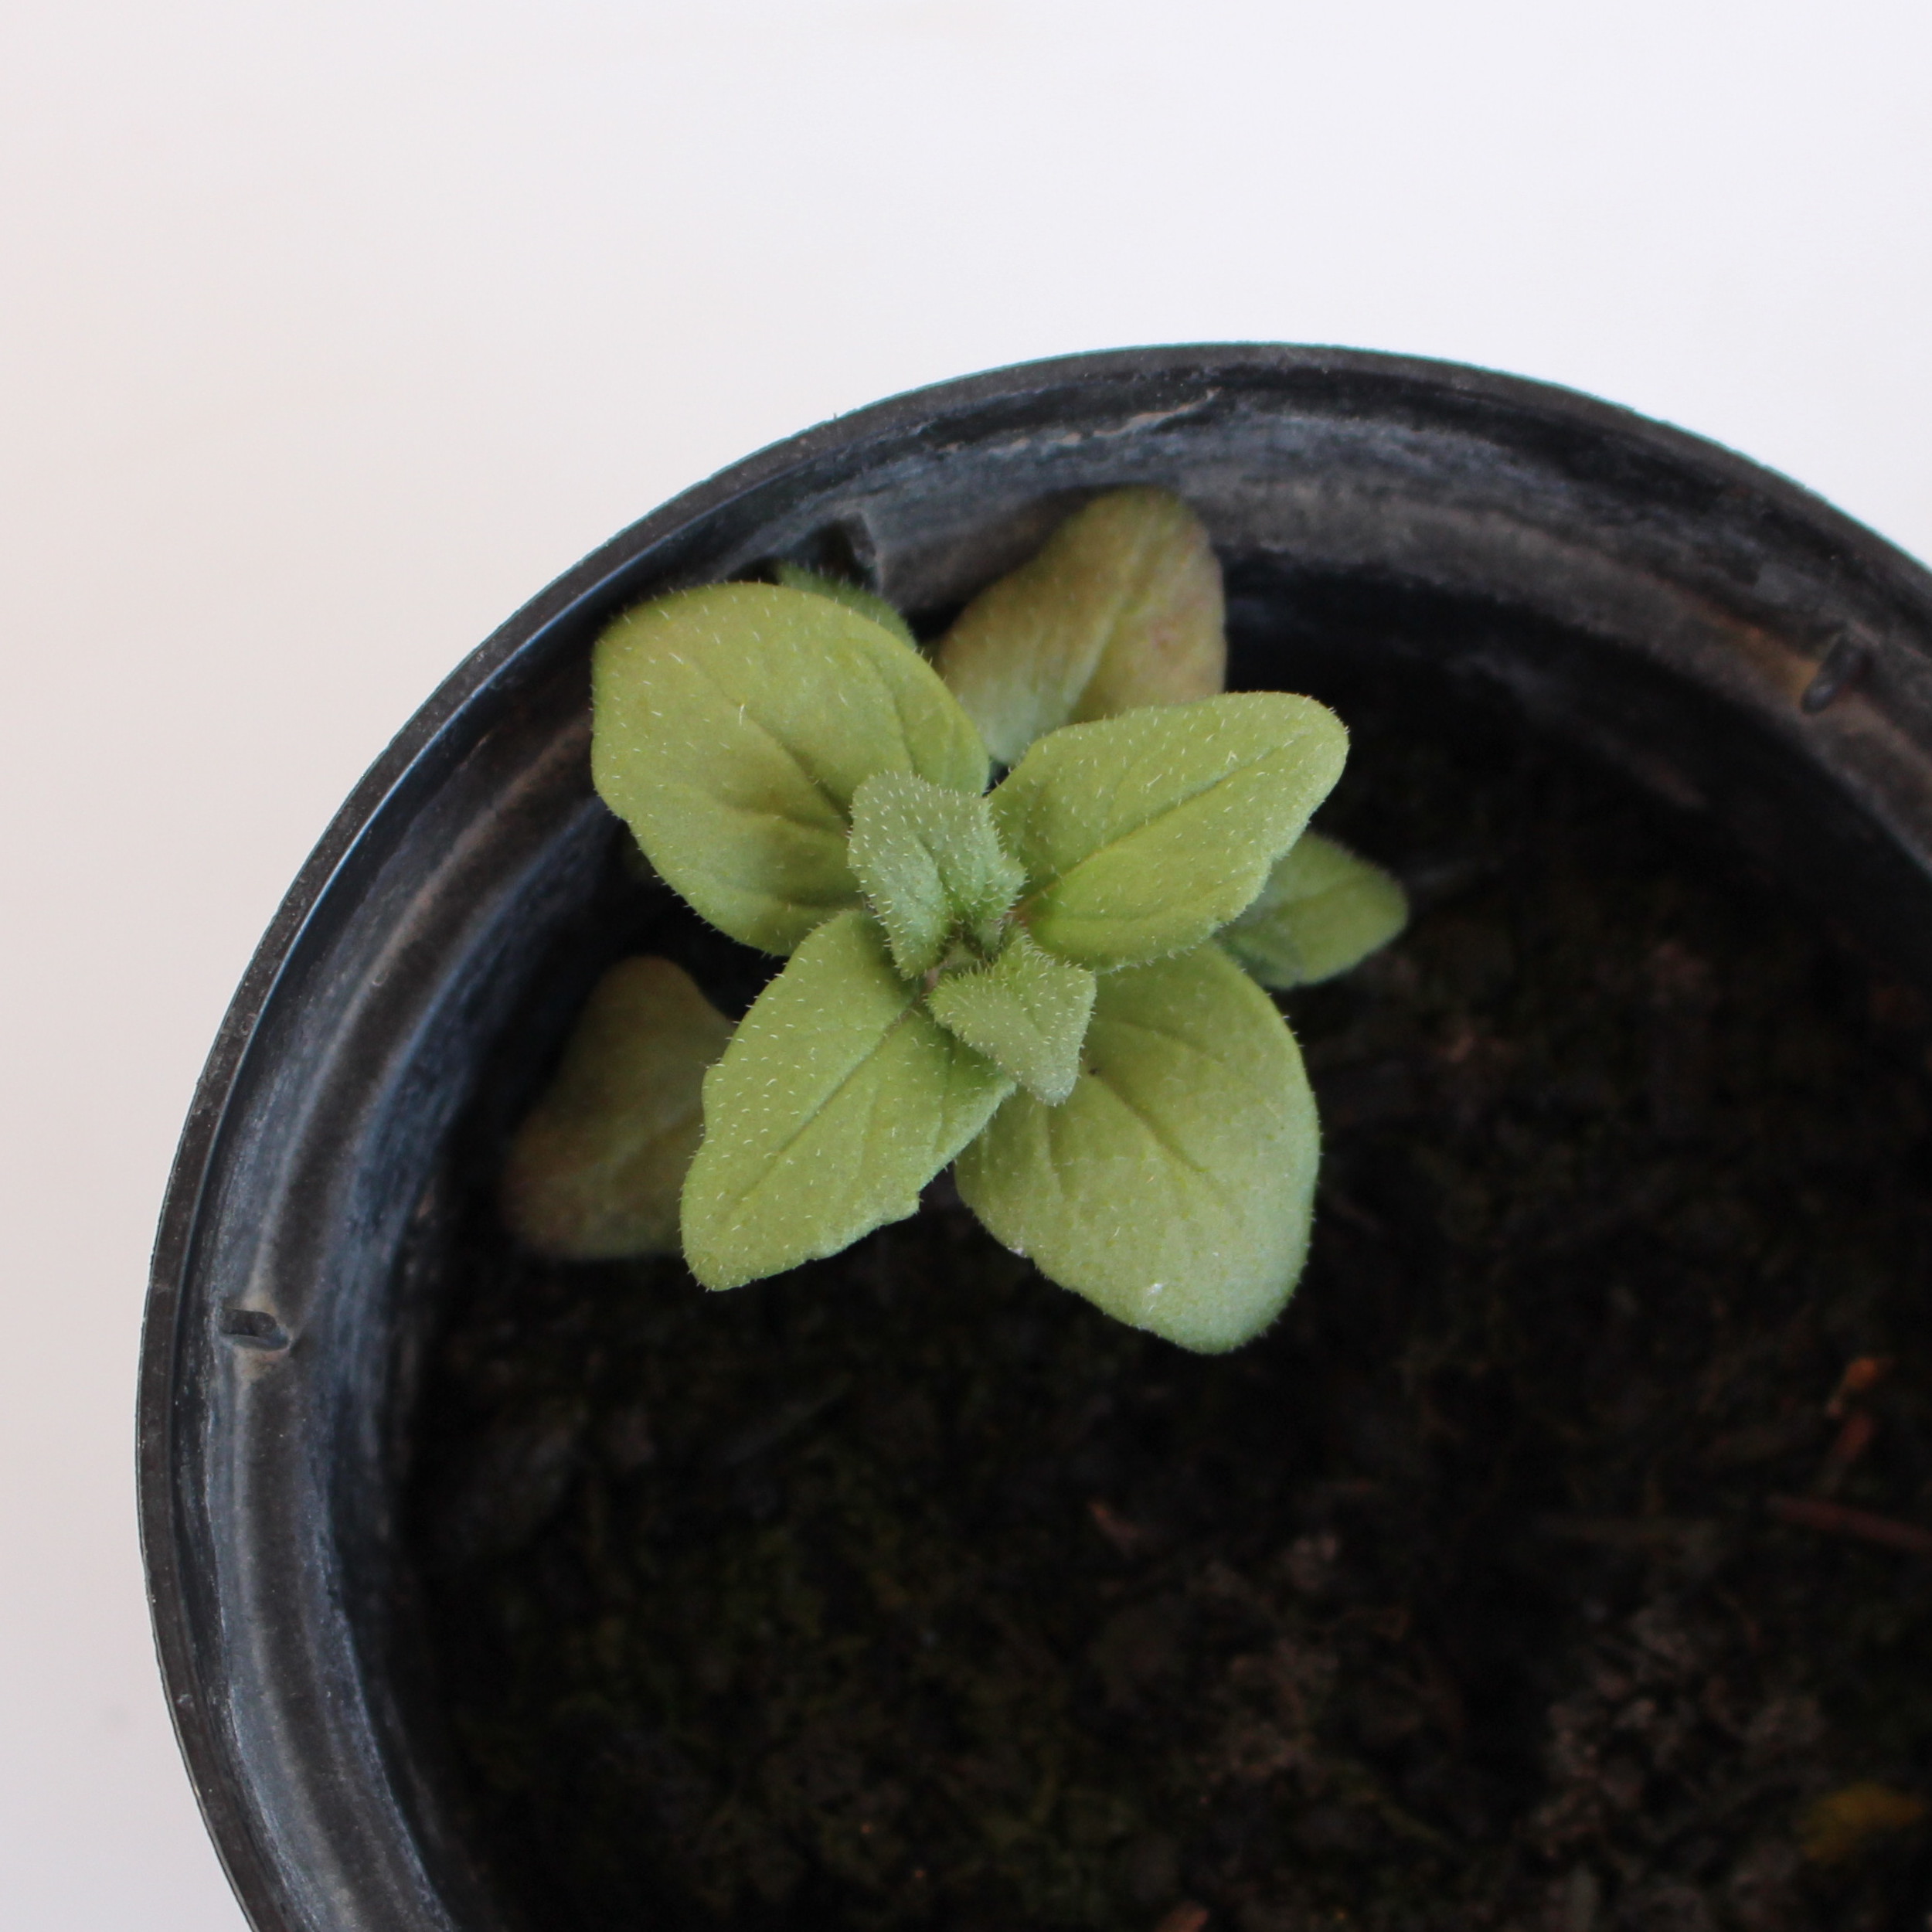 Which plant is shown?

Veronica persica
